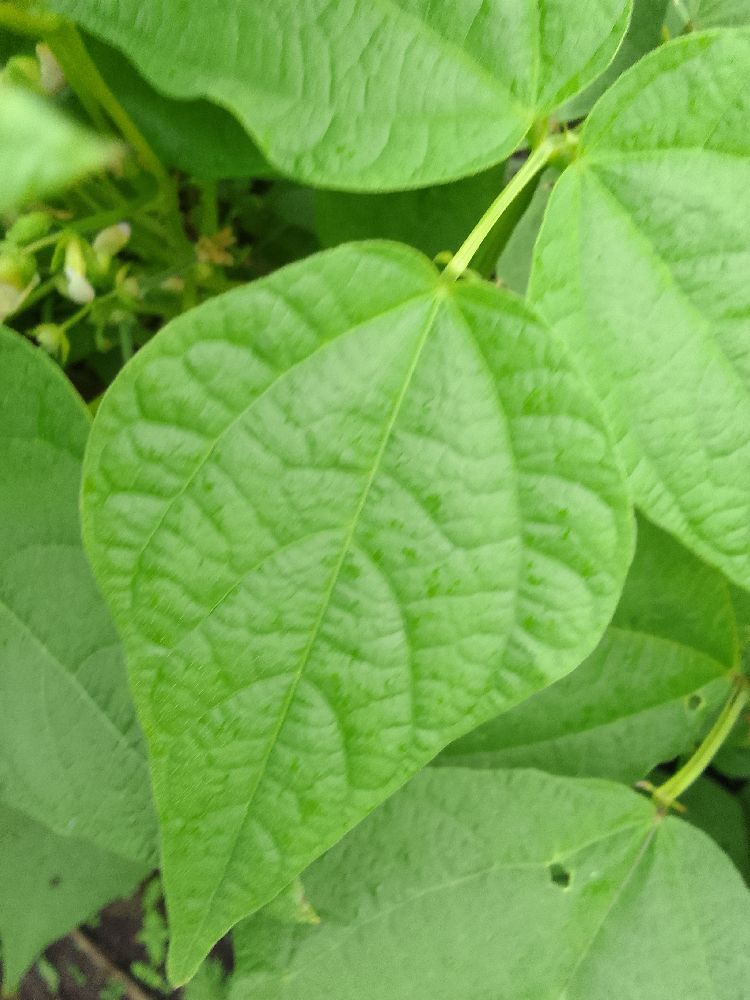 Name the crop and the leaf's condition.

common bean, healthy
